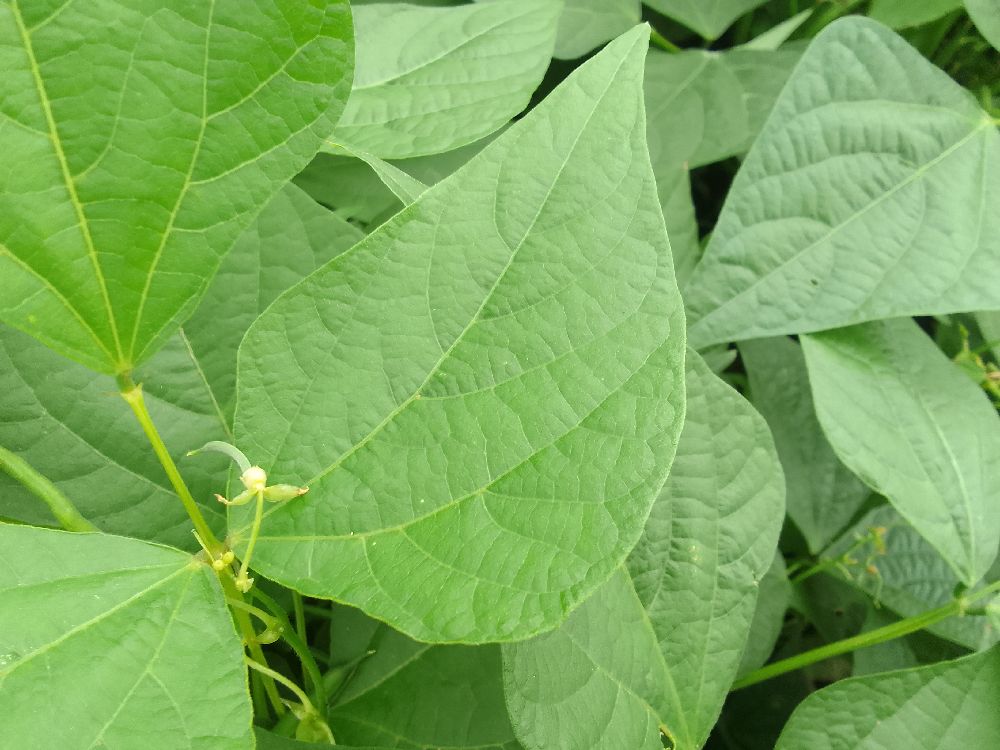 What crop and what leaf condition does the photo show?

common bean, healthy
